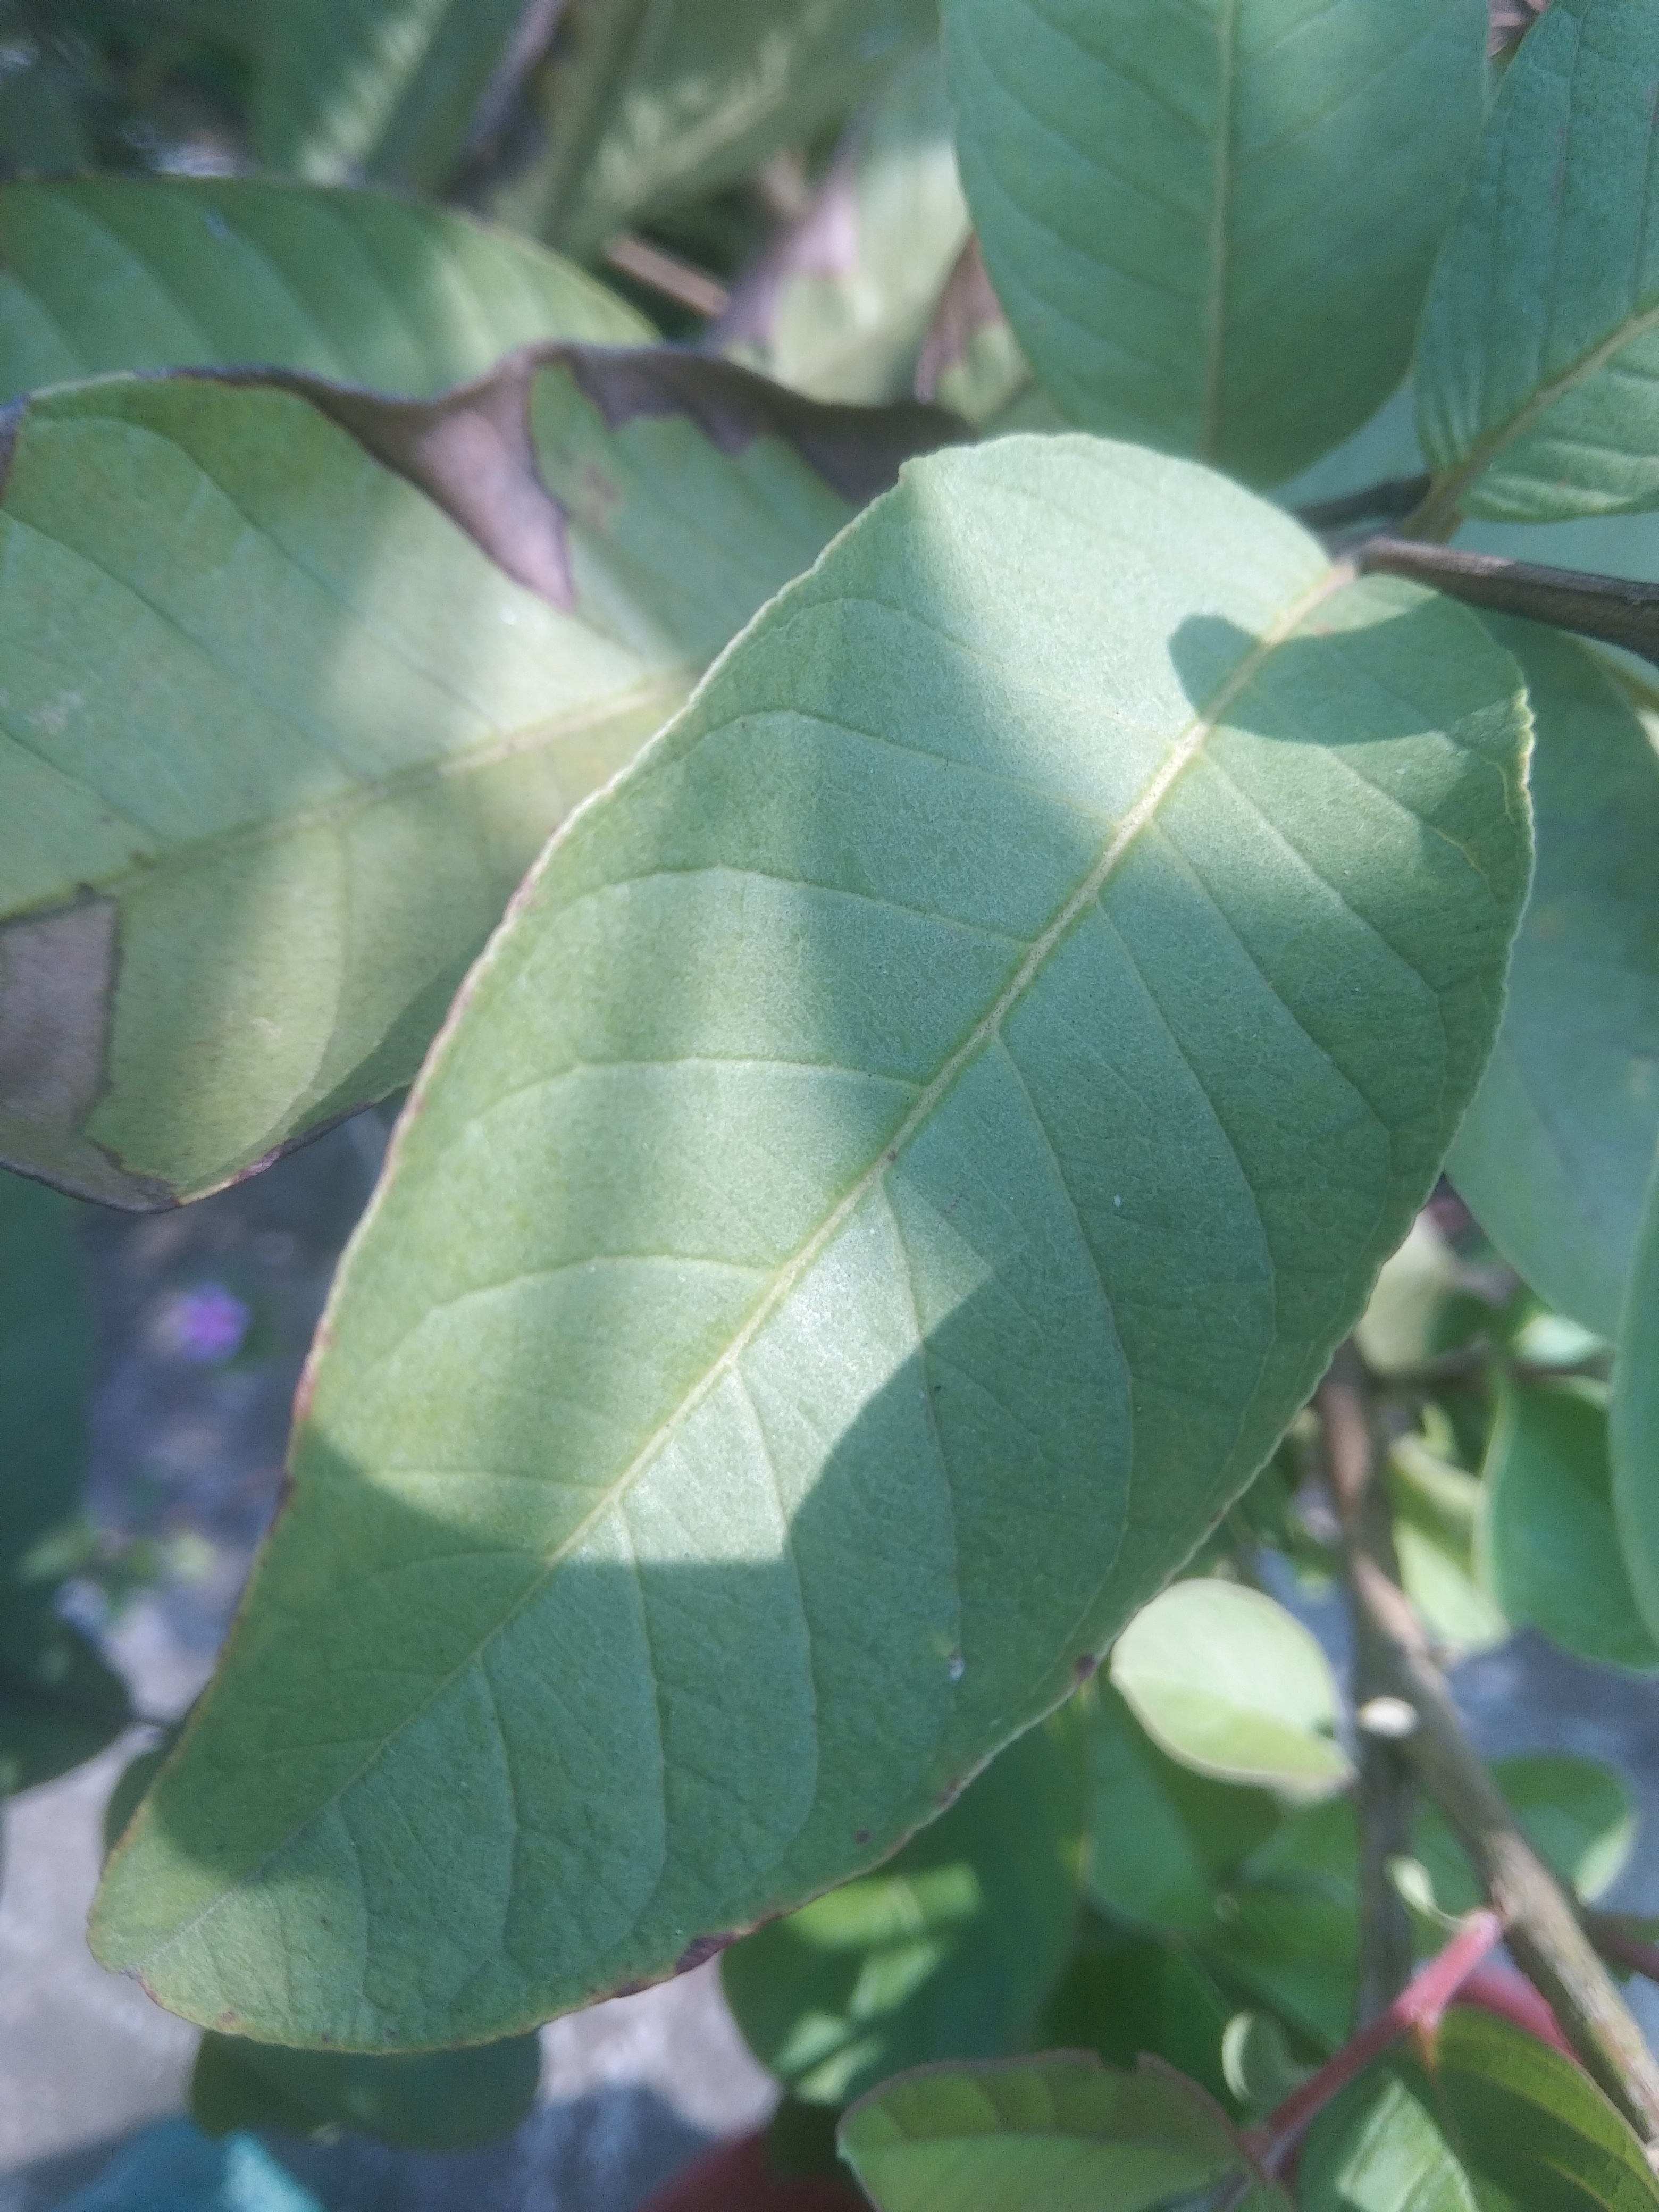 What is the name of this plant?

guava
